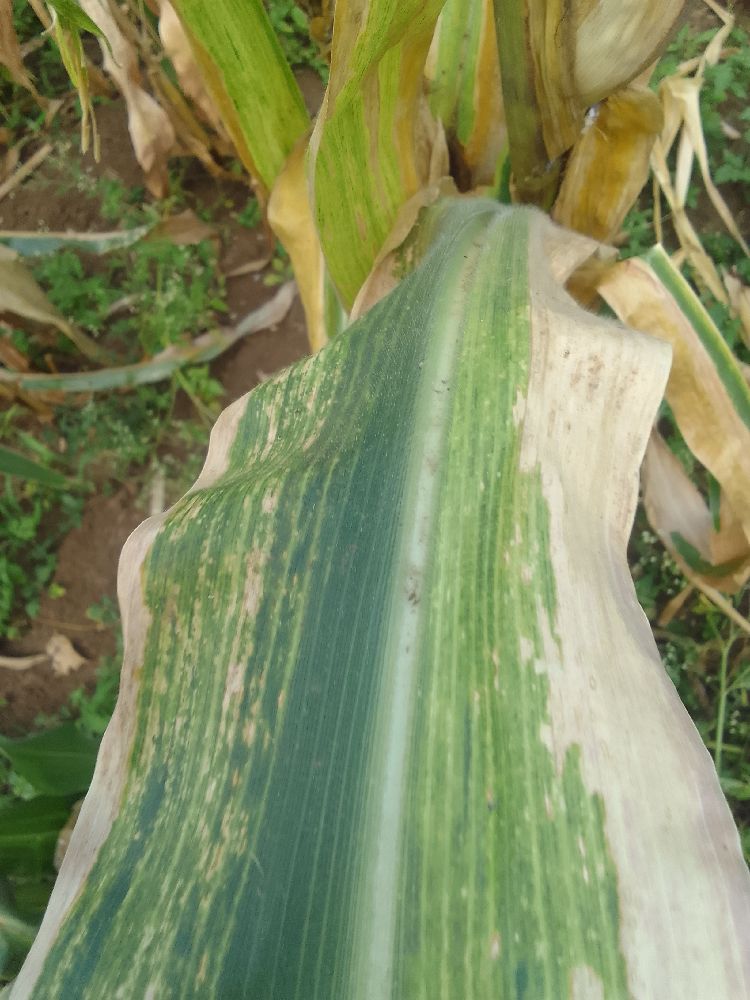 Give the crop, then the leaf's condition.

maize, maize lethal necrosis
